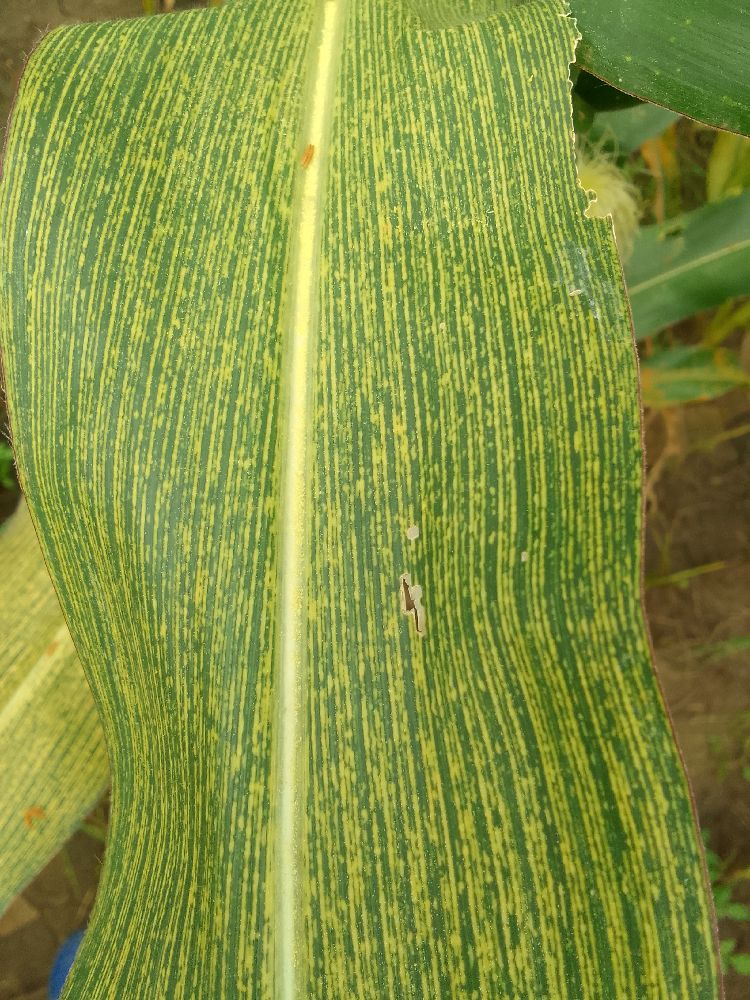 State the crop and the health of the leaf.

maize, maize streak virus
